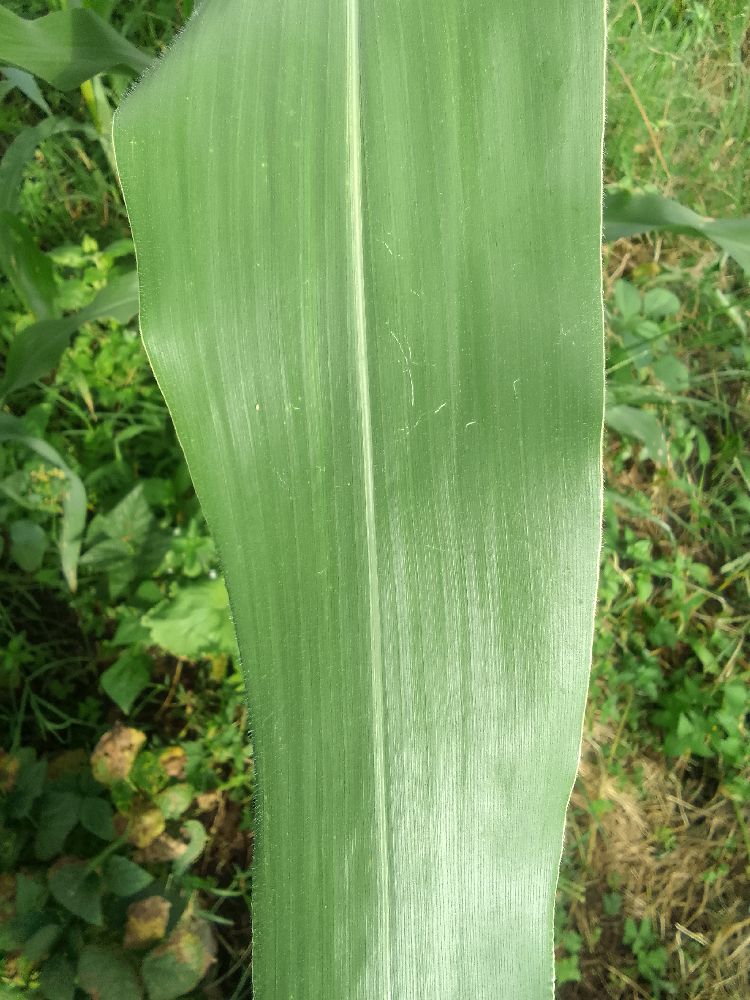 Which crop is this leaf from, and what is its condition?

maize, healthy
